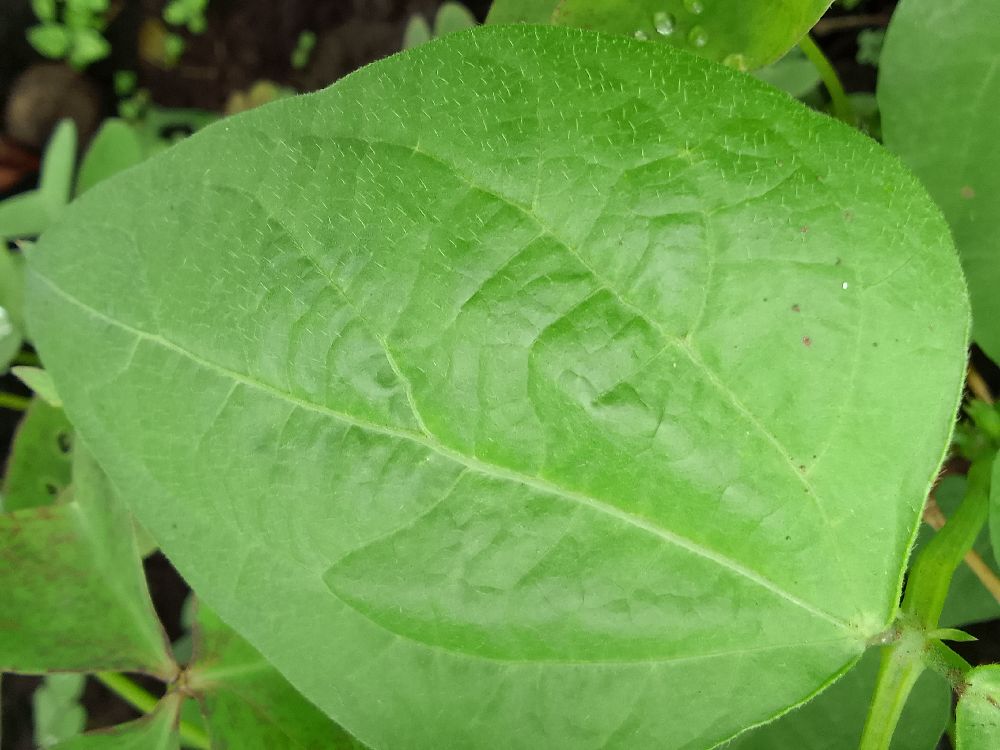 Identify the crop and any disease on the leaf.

common bean, healthy
